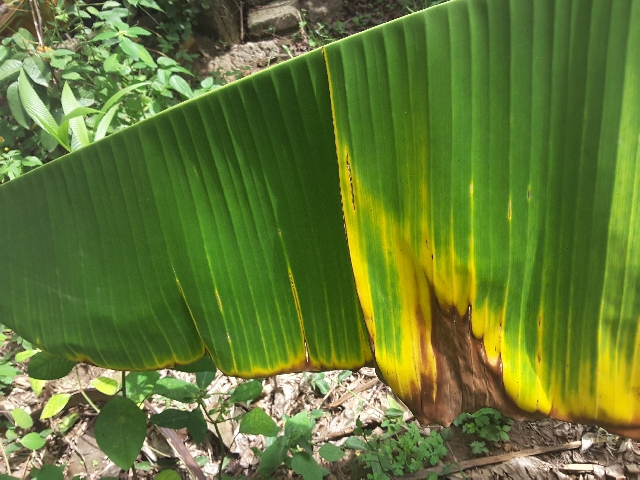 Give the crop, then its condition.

banana, fusarium wilt race 1
